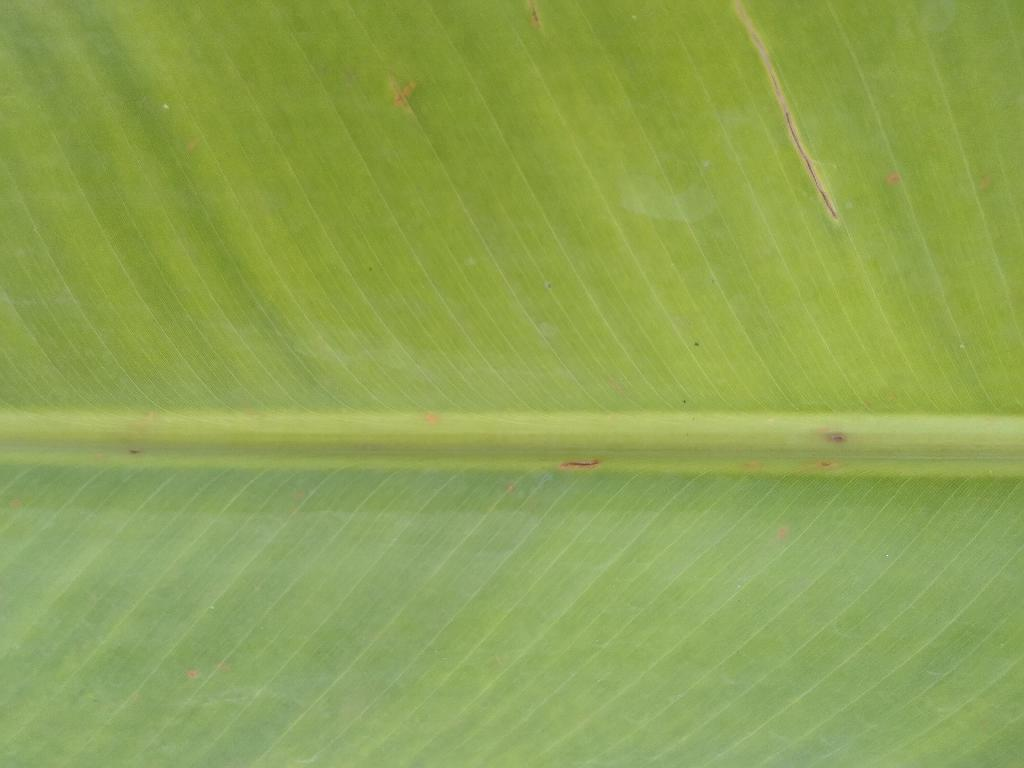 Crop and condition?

banana, healthy
